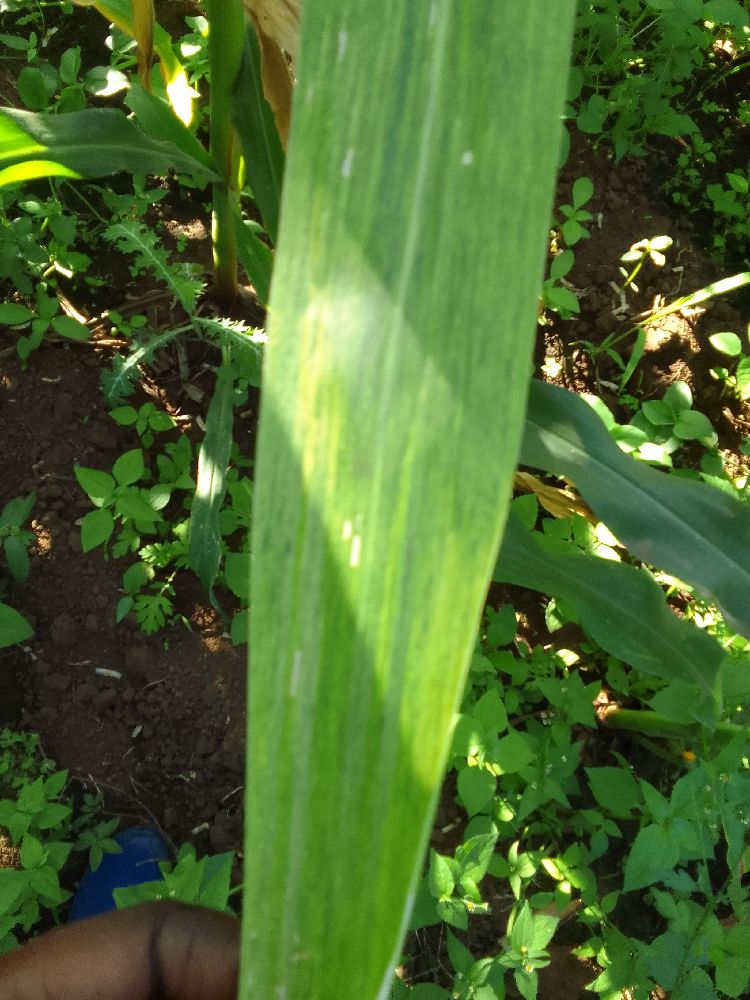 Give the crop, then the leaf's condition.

maize, maize lethal necrosis
